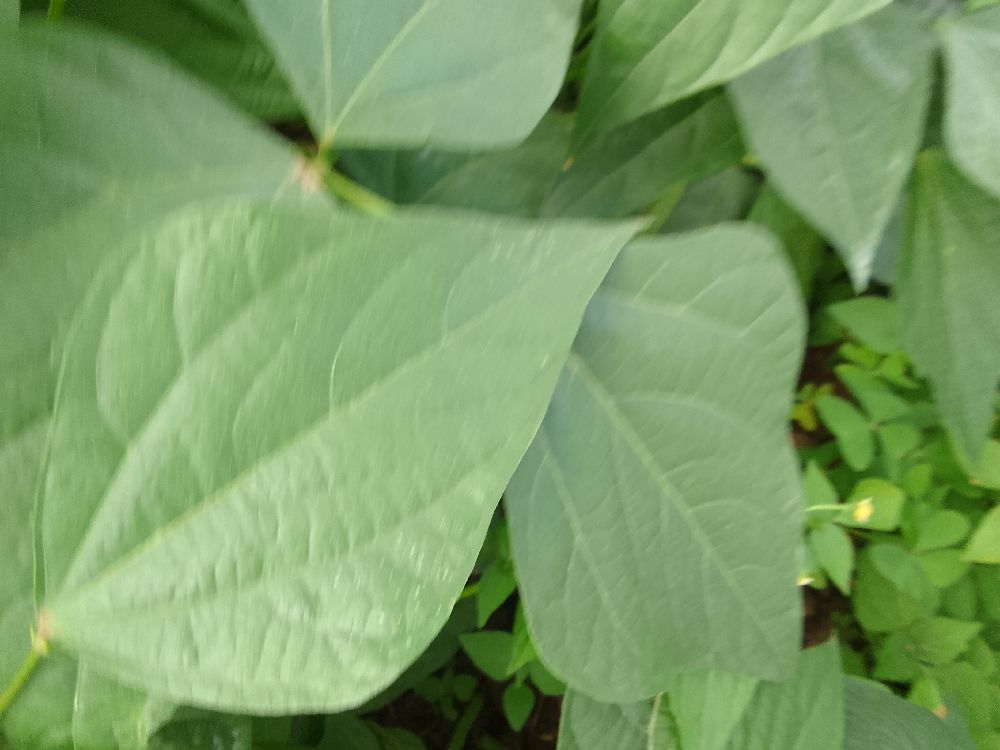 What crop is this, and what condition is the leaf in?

common bean, healthy
